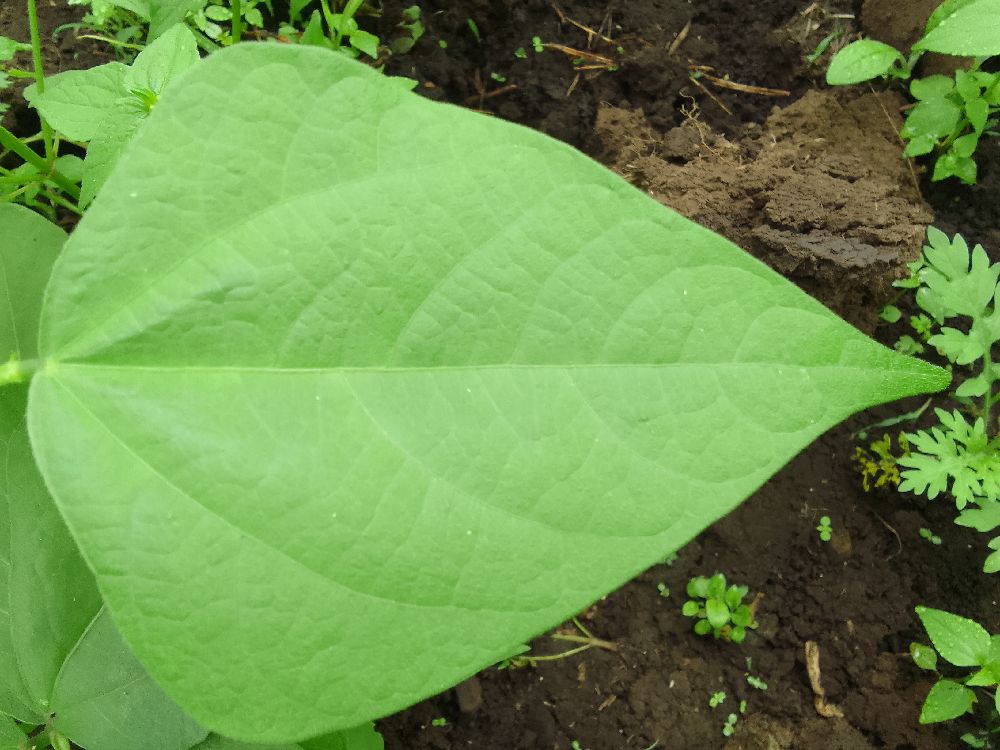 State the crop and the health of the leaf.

common bean, healthy
